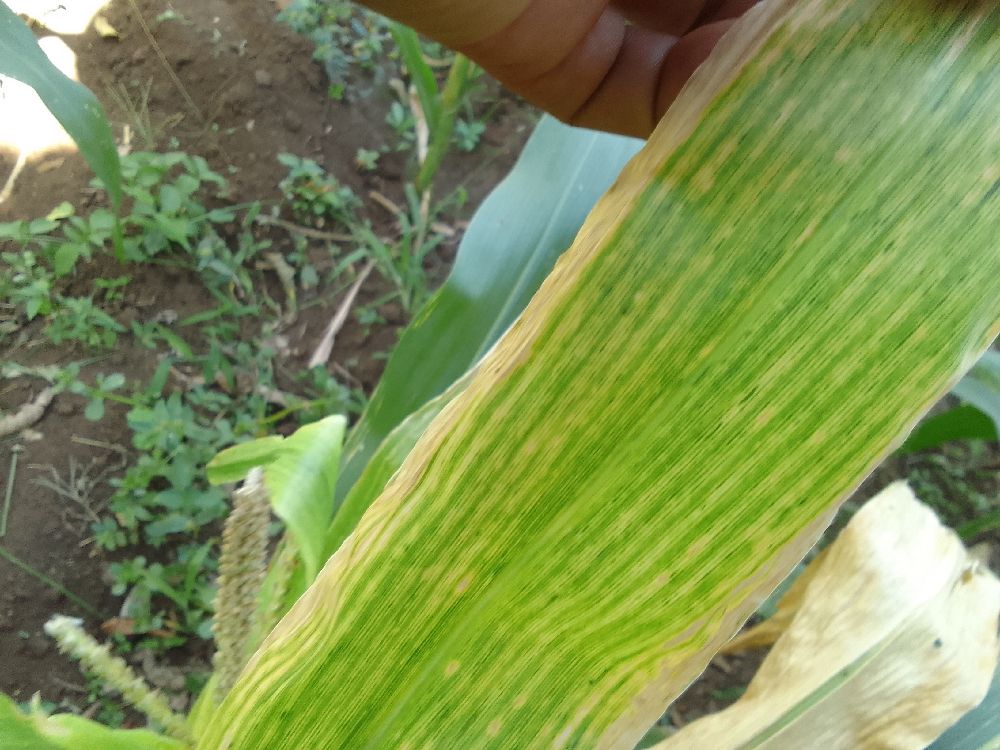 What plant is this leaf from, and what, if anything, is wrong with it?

maize, maize lethal necrosis
